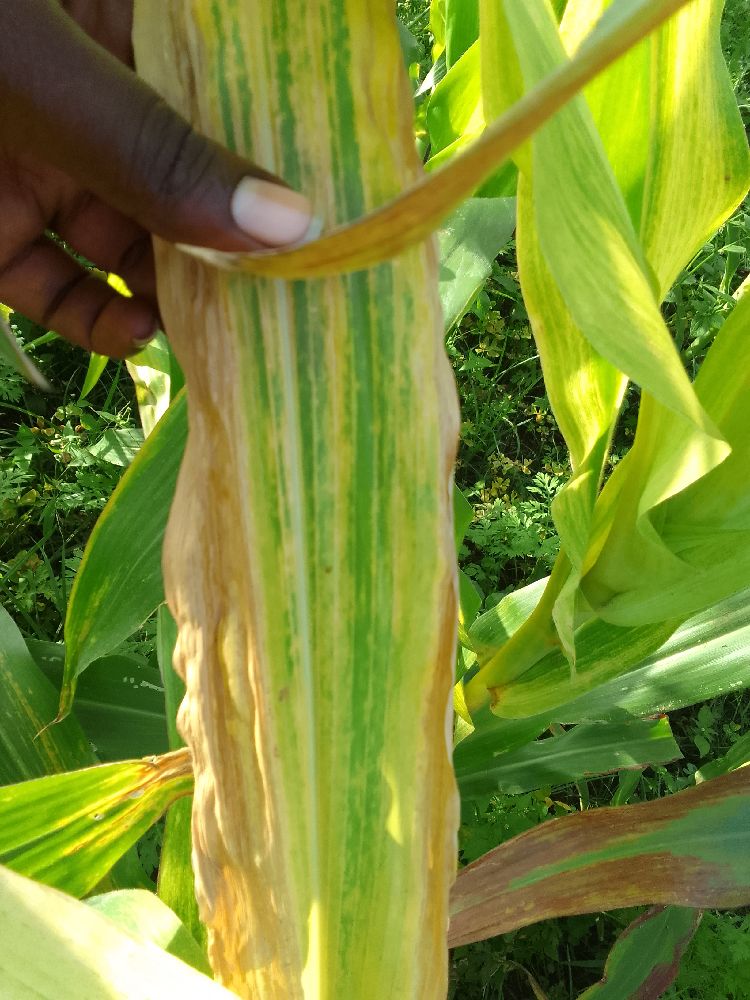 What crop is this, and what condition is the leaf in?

maize, maize lethal necrosis
